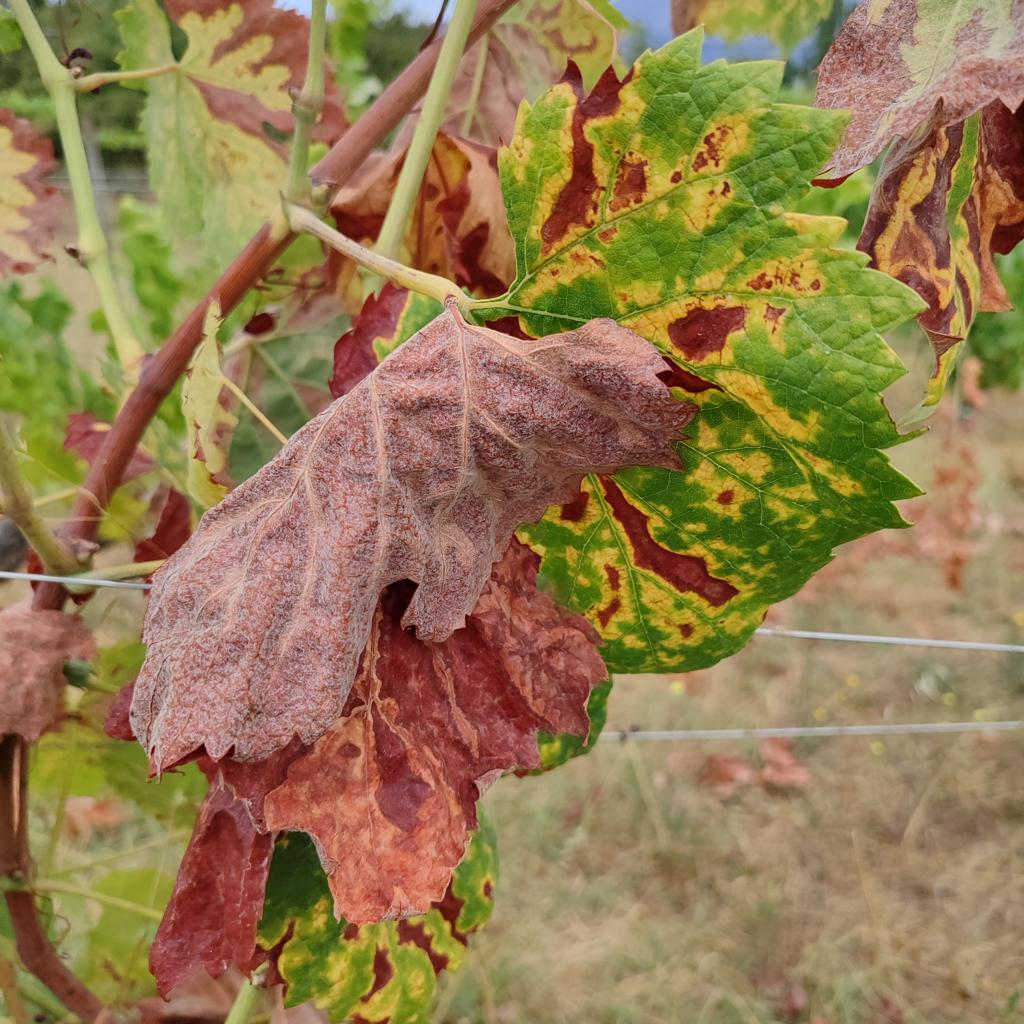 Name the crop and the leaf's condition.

grapevine, esca complex
